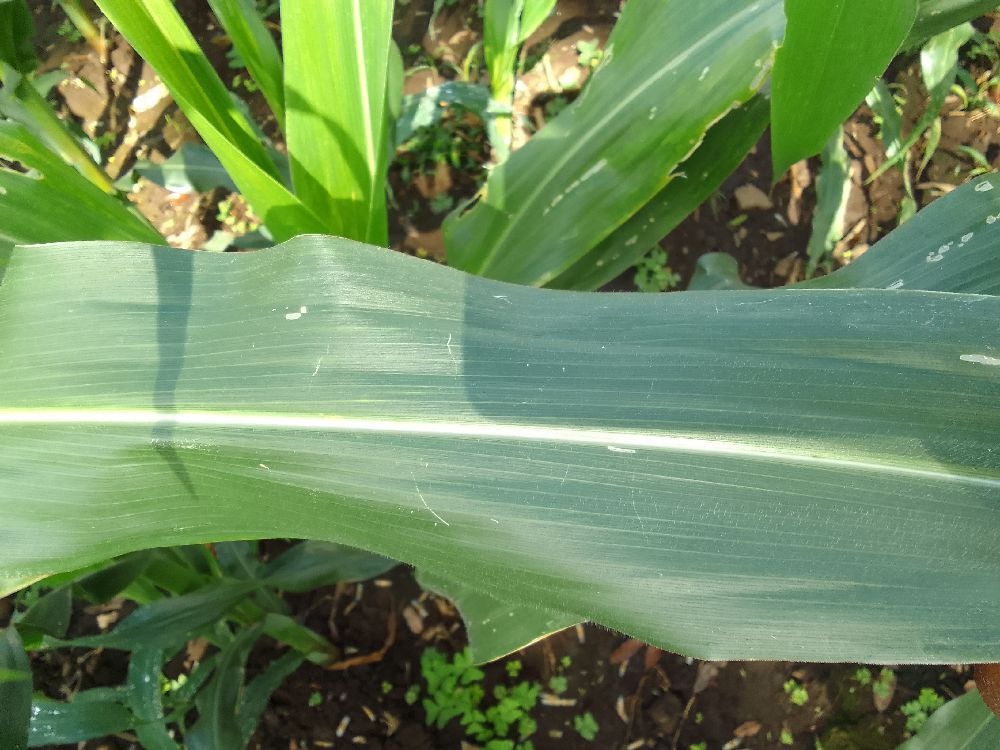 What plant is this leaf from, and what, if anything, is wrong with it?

maize, healthy
